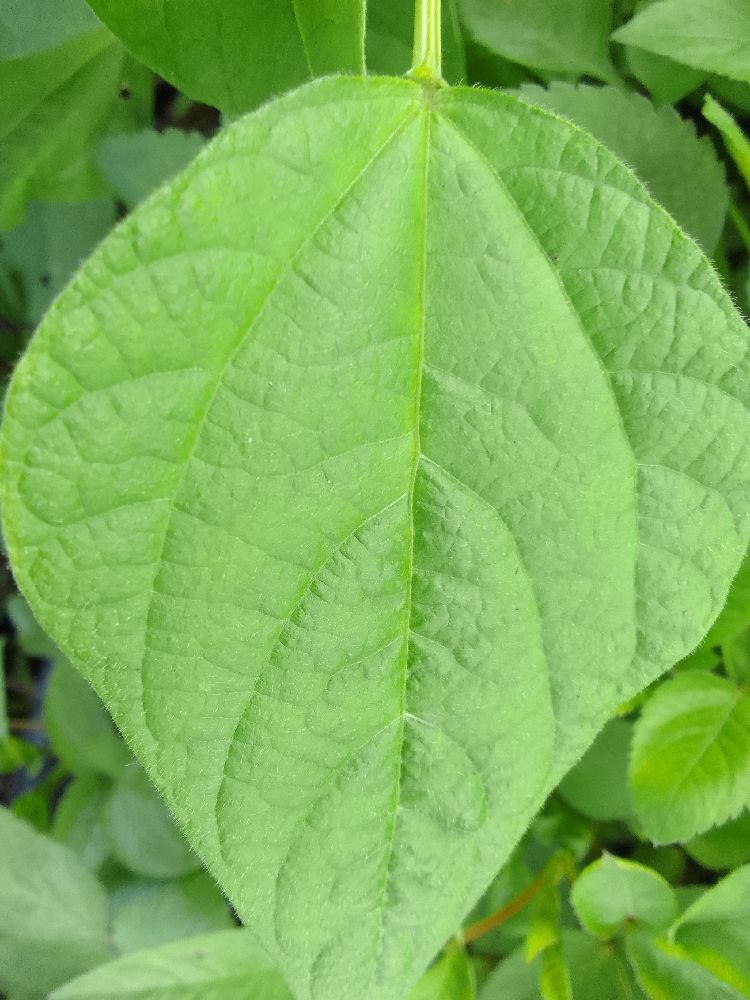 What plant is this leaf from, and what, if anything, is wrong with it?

common bean, healthy
